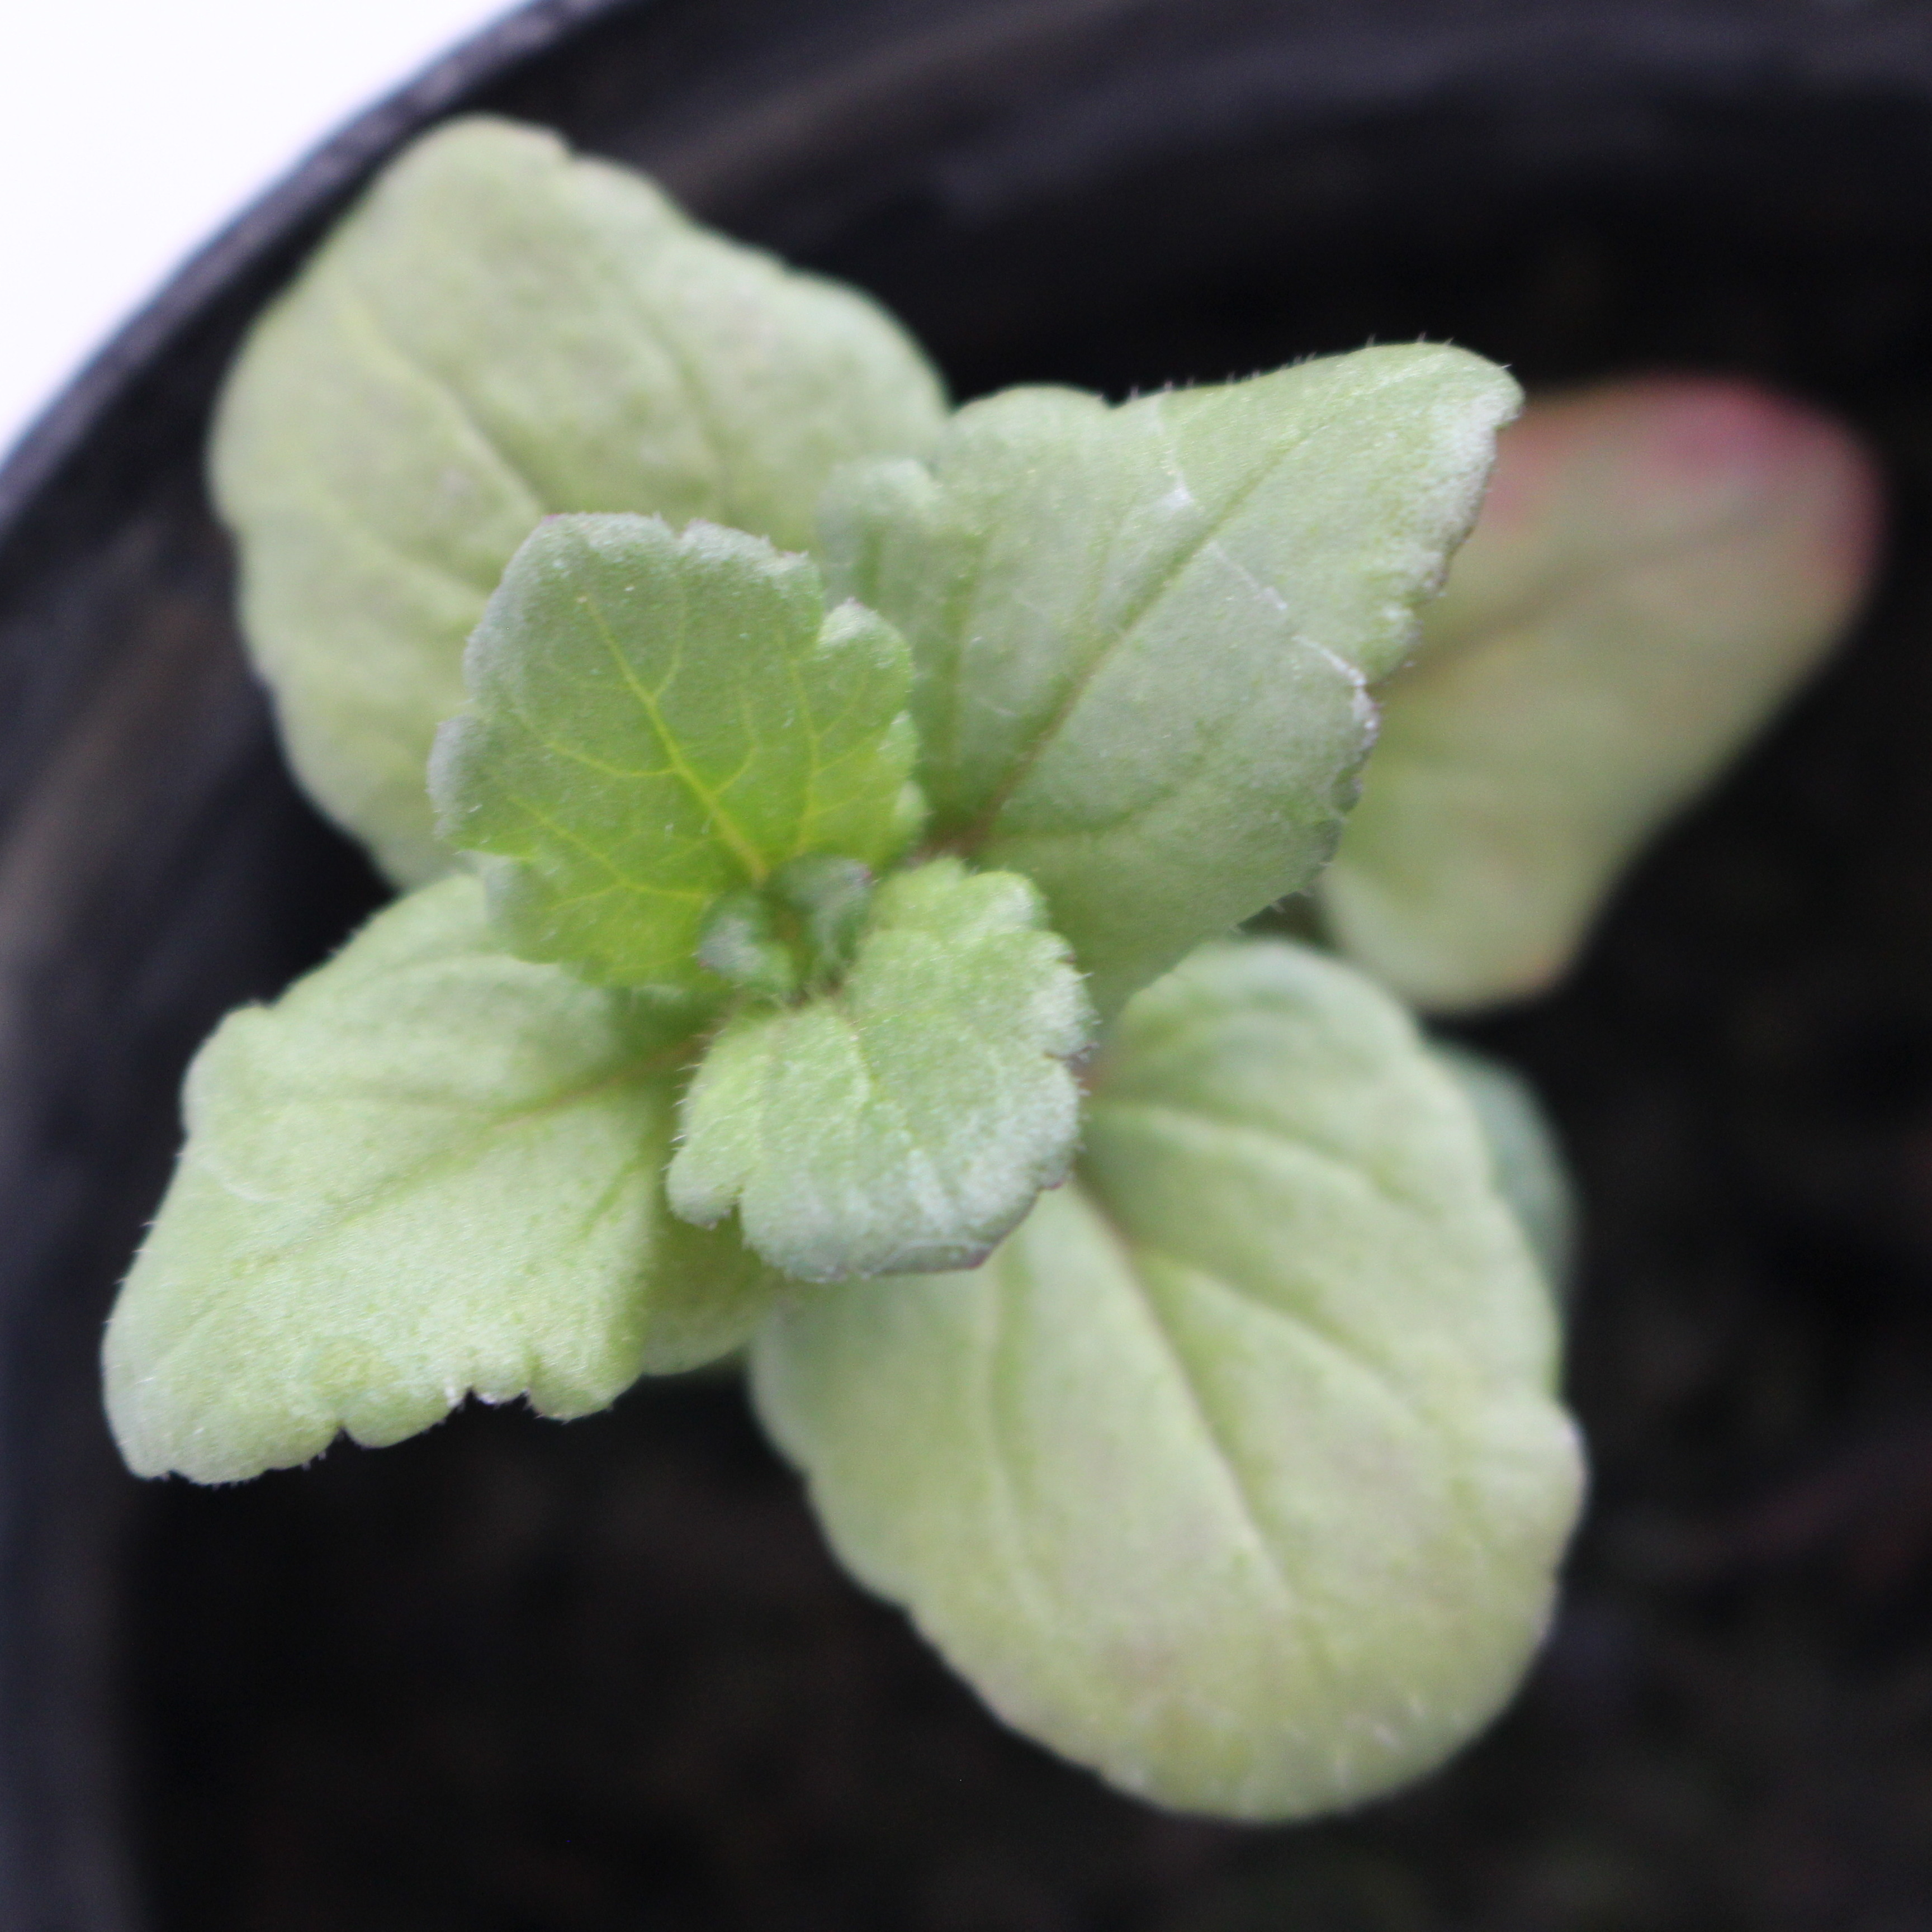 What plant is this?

Veronica persica
